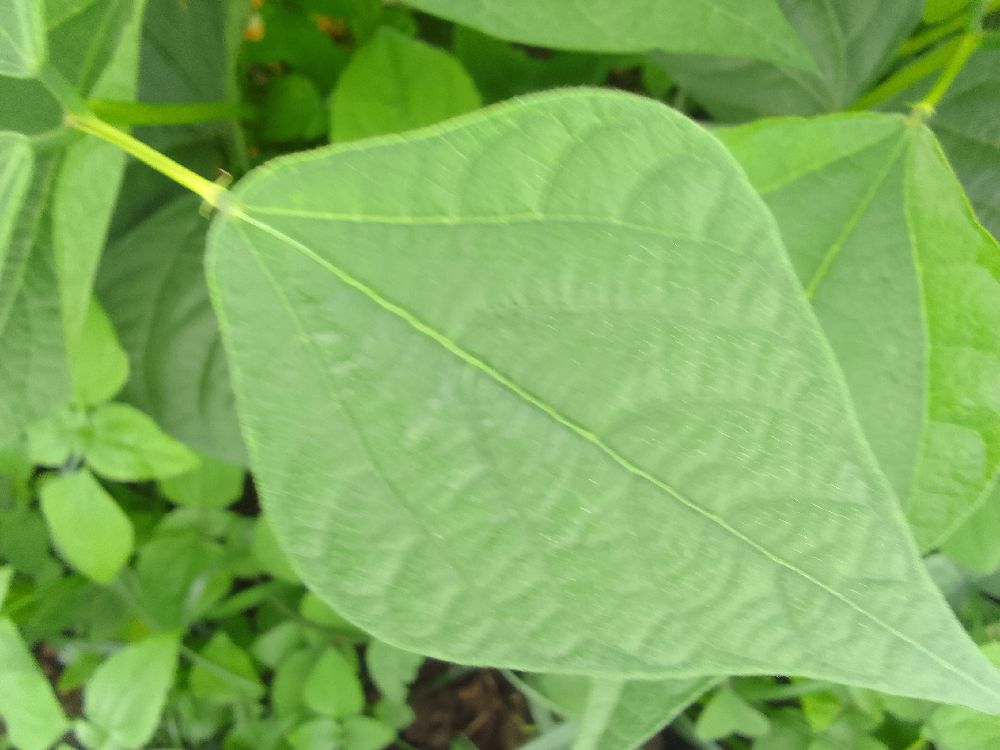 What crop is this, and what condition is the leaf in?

common bean, healthy
